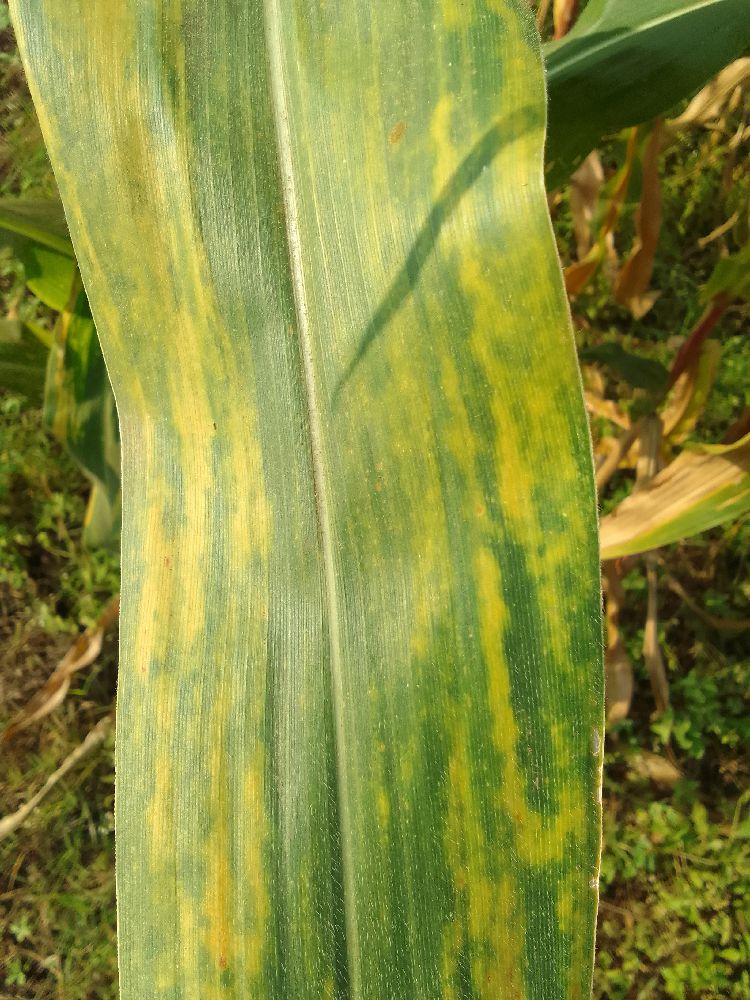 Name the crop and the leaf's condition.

maize, maize lethal necrosis
